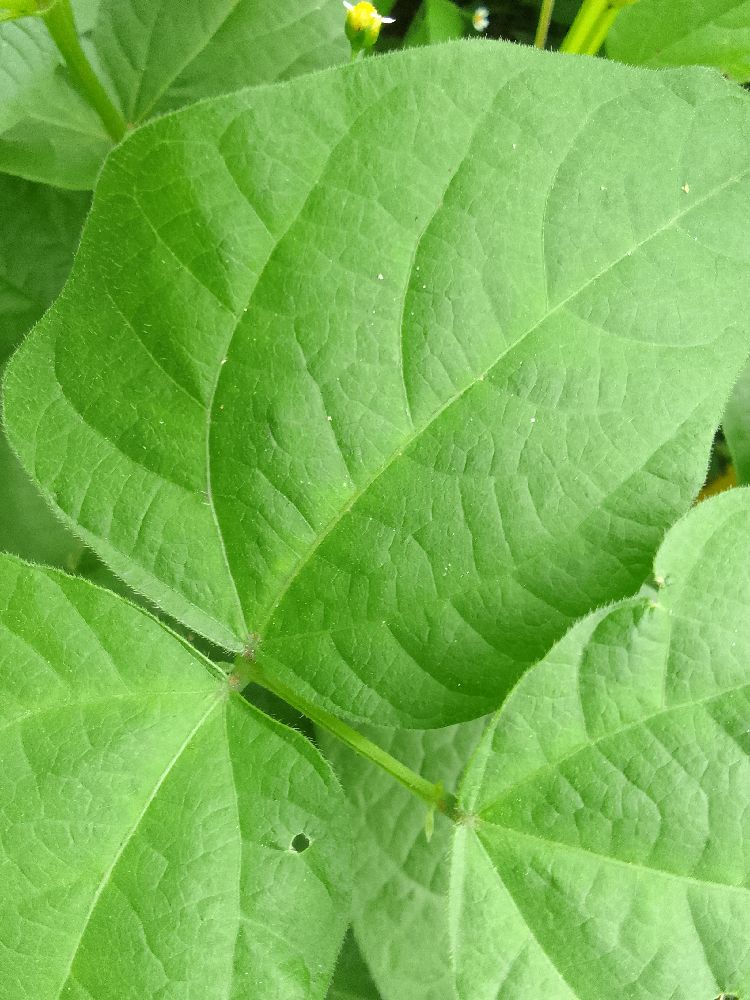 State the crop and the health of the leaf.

common bean, healthy
